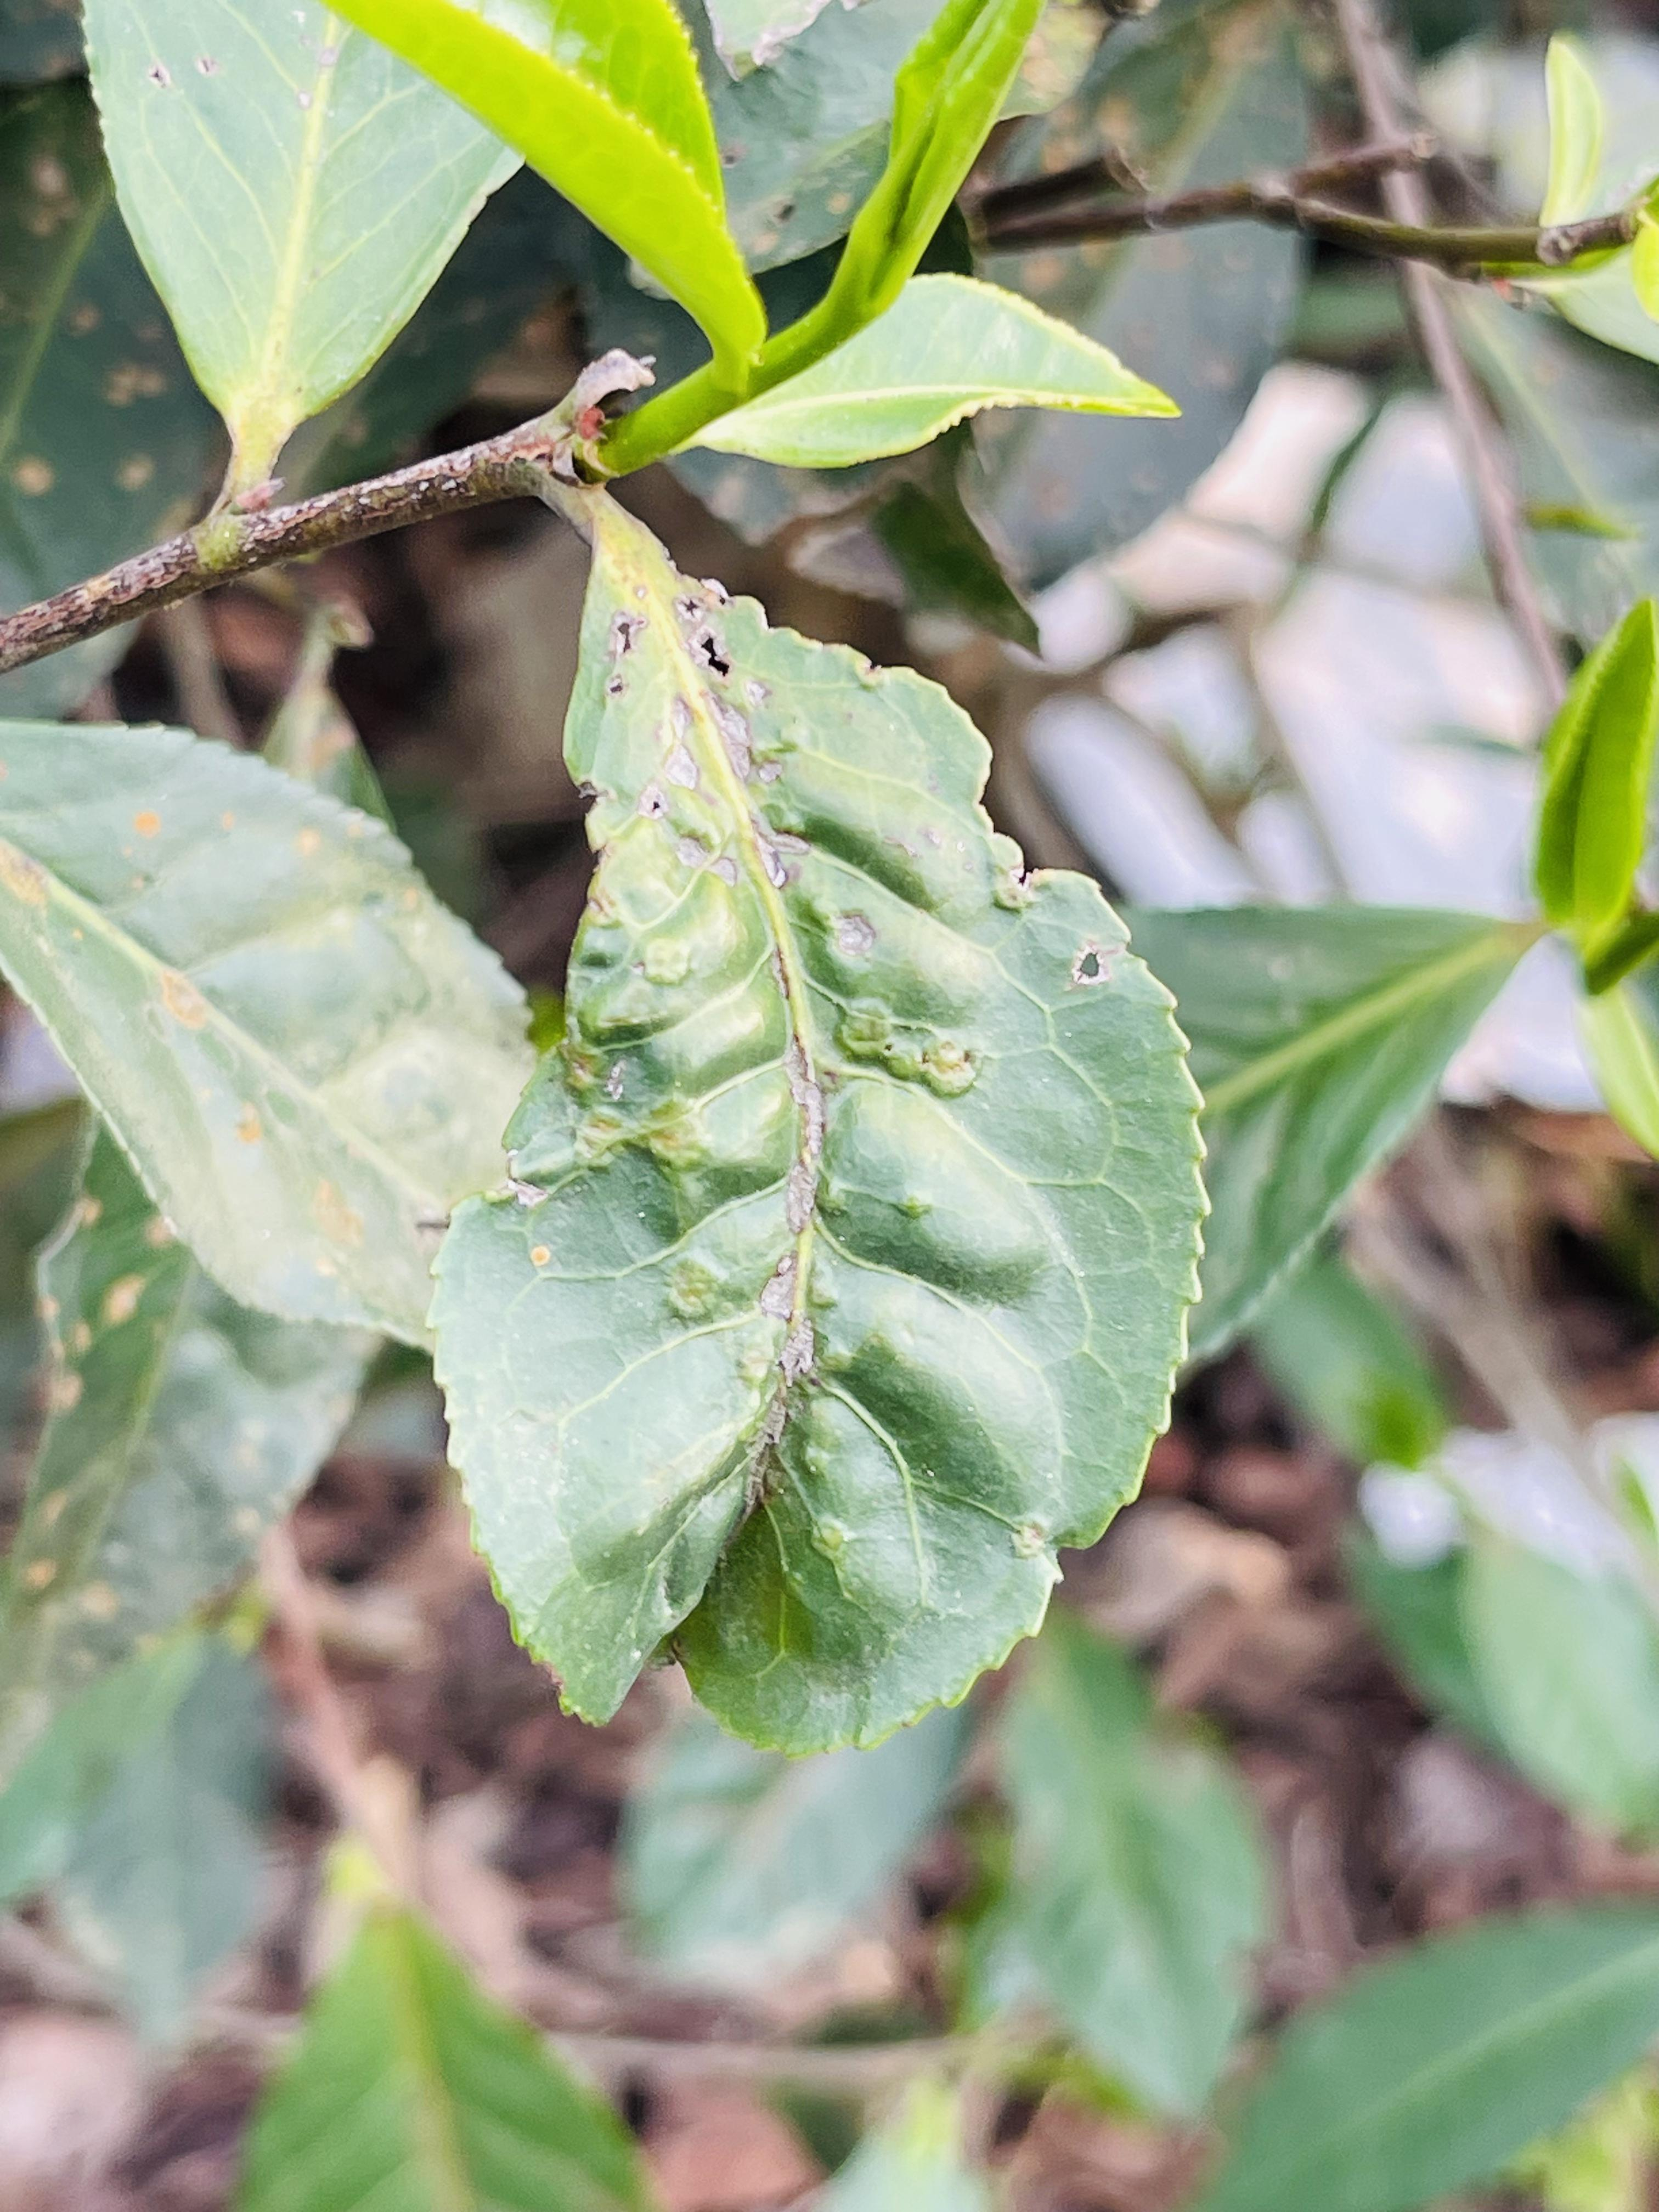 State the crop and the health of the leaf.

tea, helopeltis
